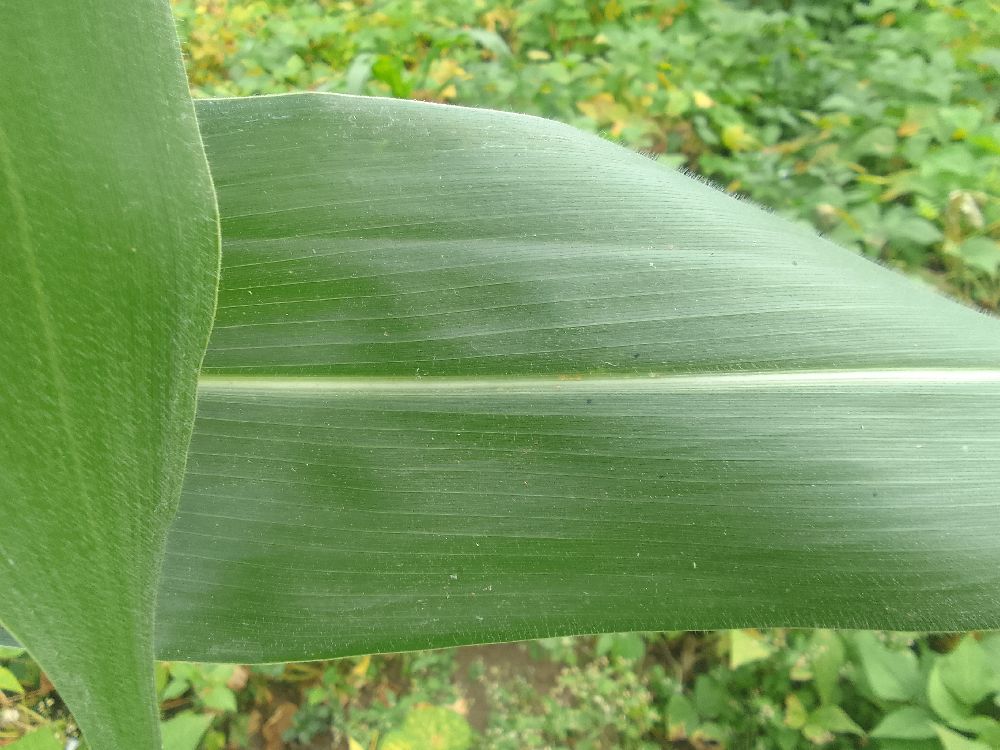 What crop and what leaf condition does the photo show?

maize, healthy
